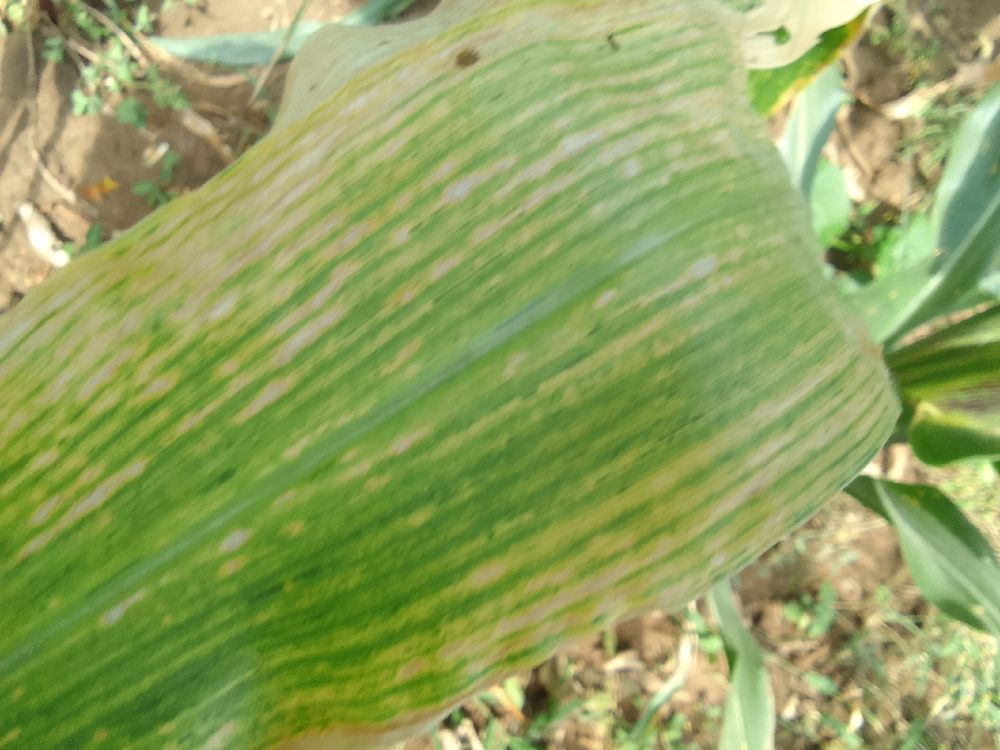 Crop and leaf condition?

maize, maize lethal necrosis
